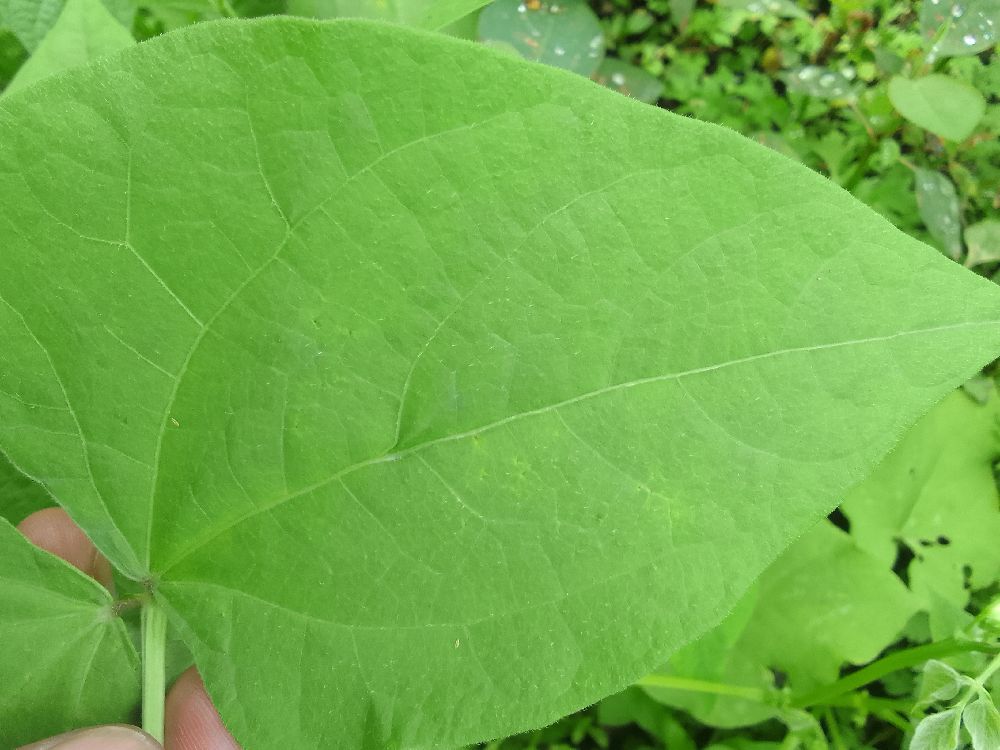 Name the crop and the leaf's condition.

common bean, healthy
